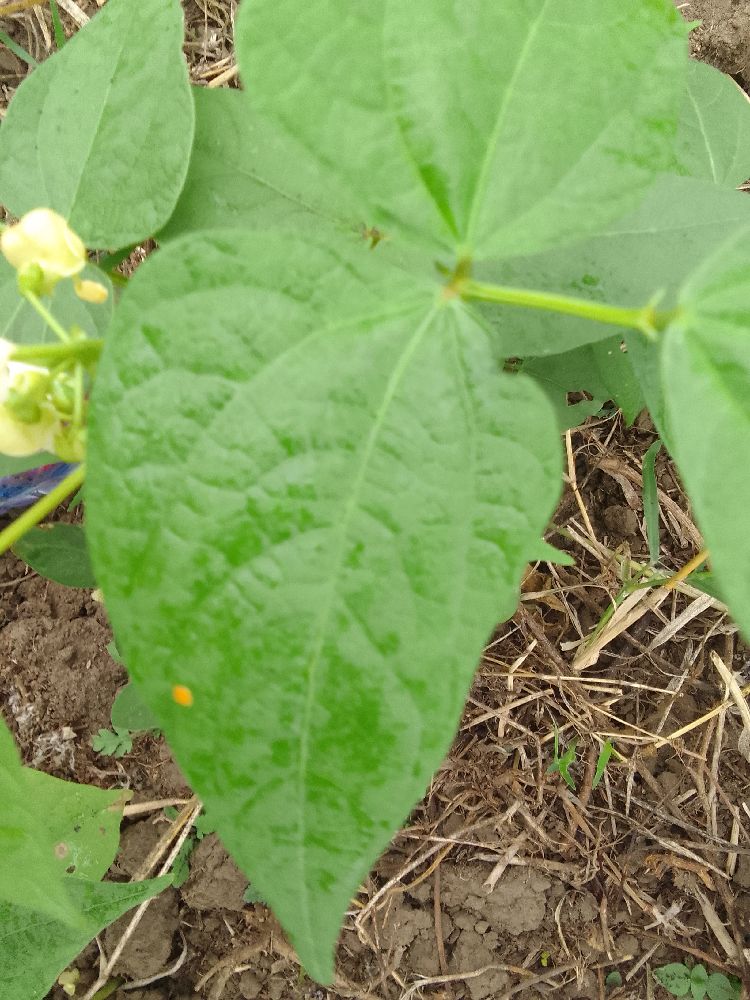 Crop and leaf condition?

common bean, healthy
